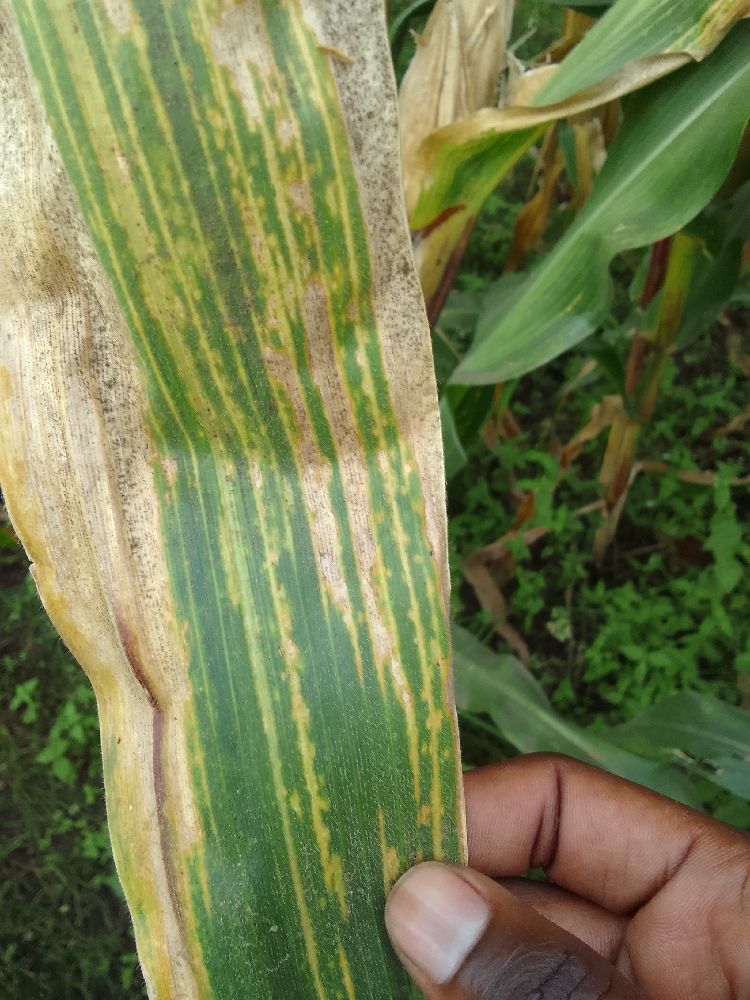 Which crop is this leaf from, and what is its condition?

maize, maize lethal necrosis
